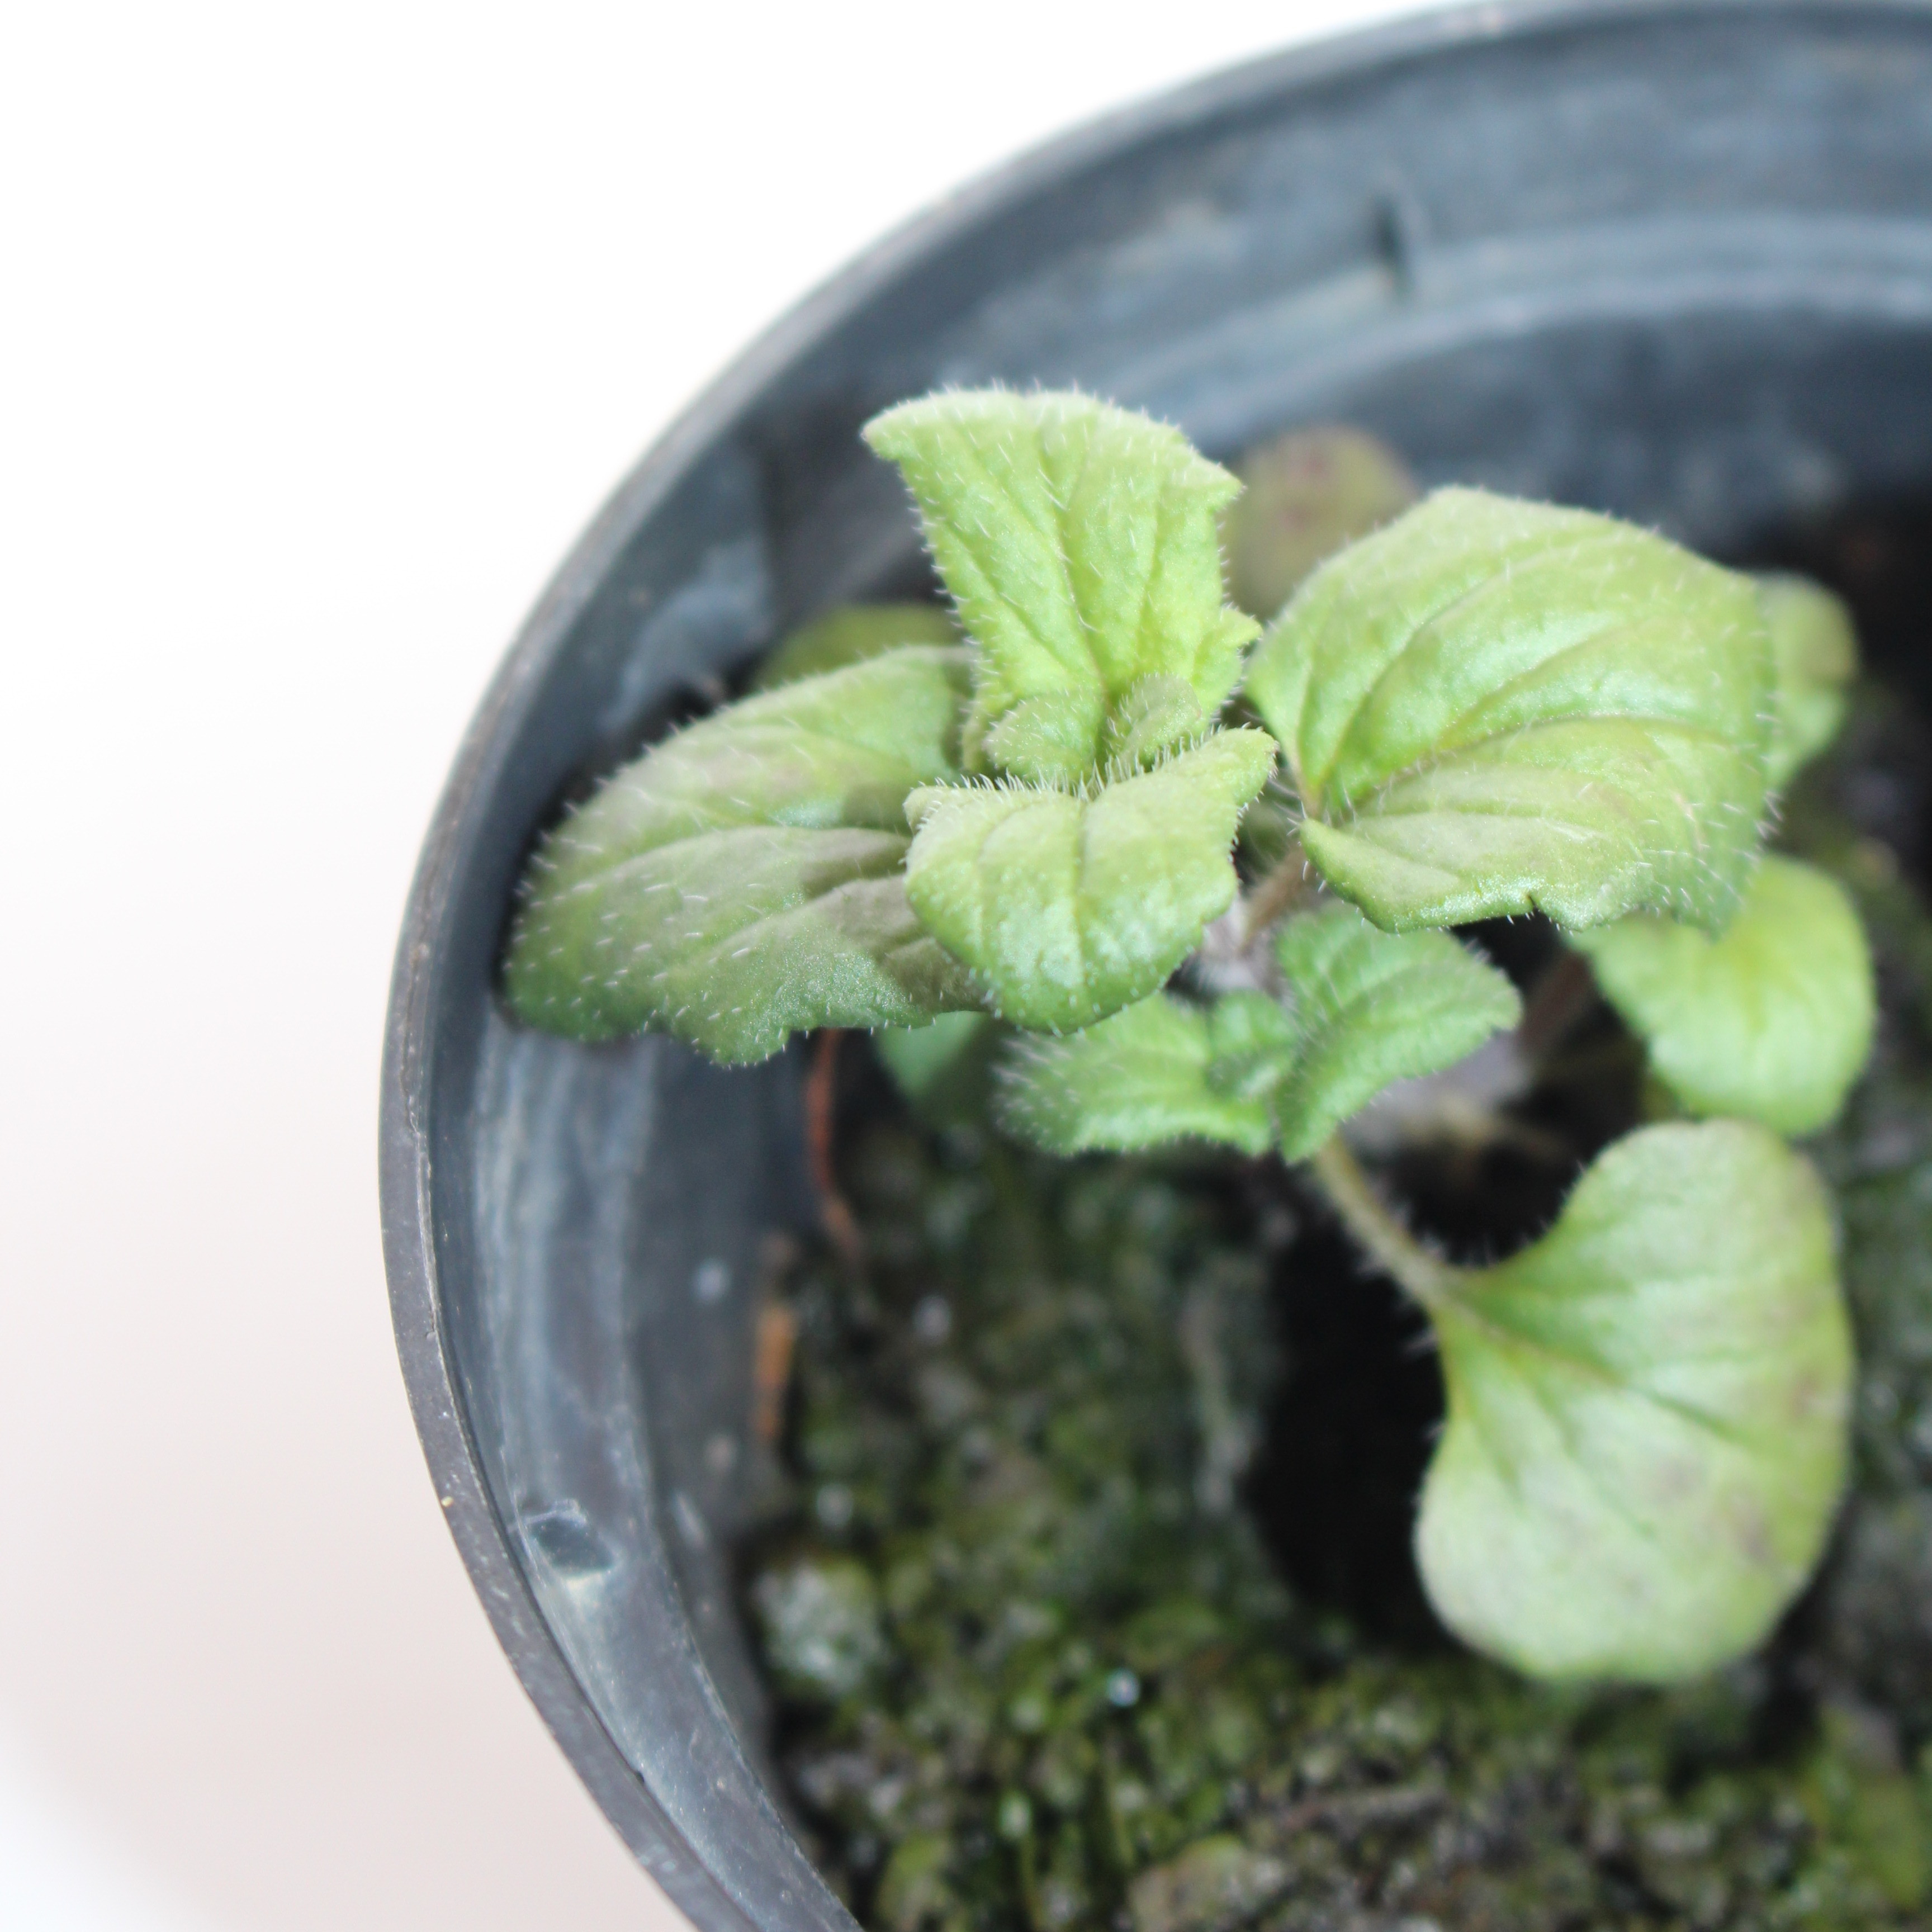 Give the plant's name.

Veronica persica
